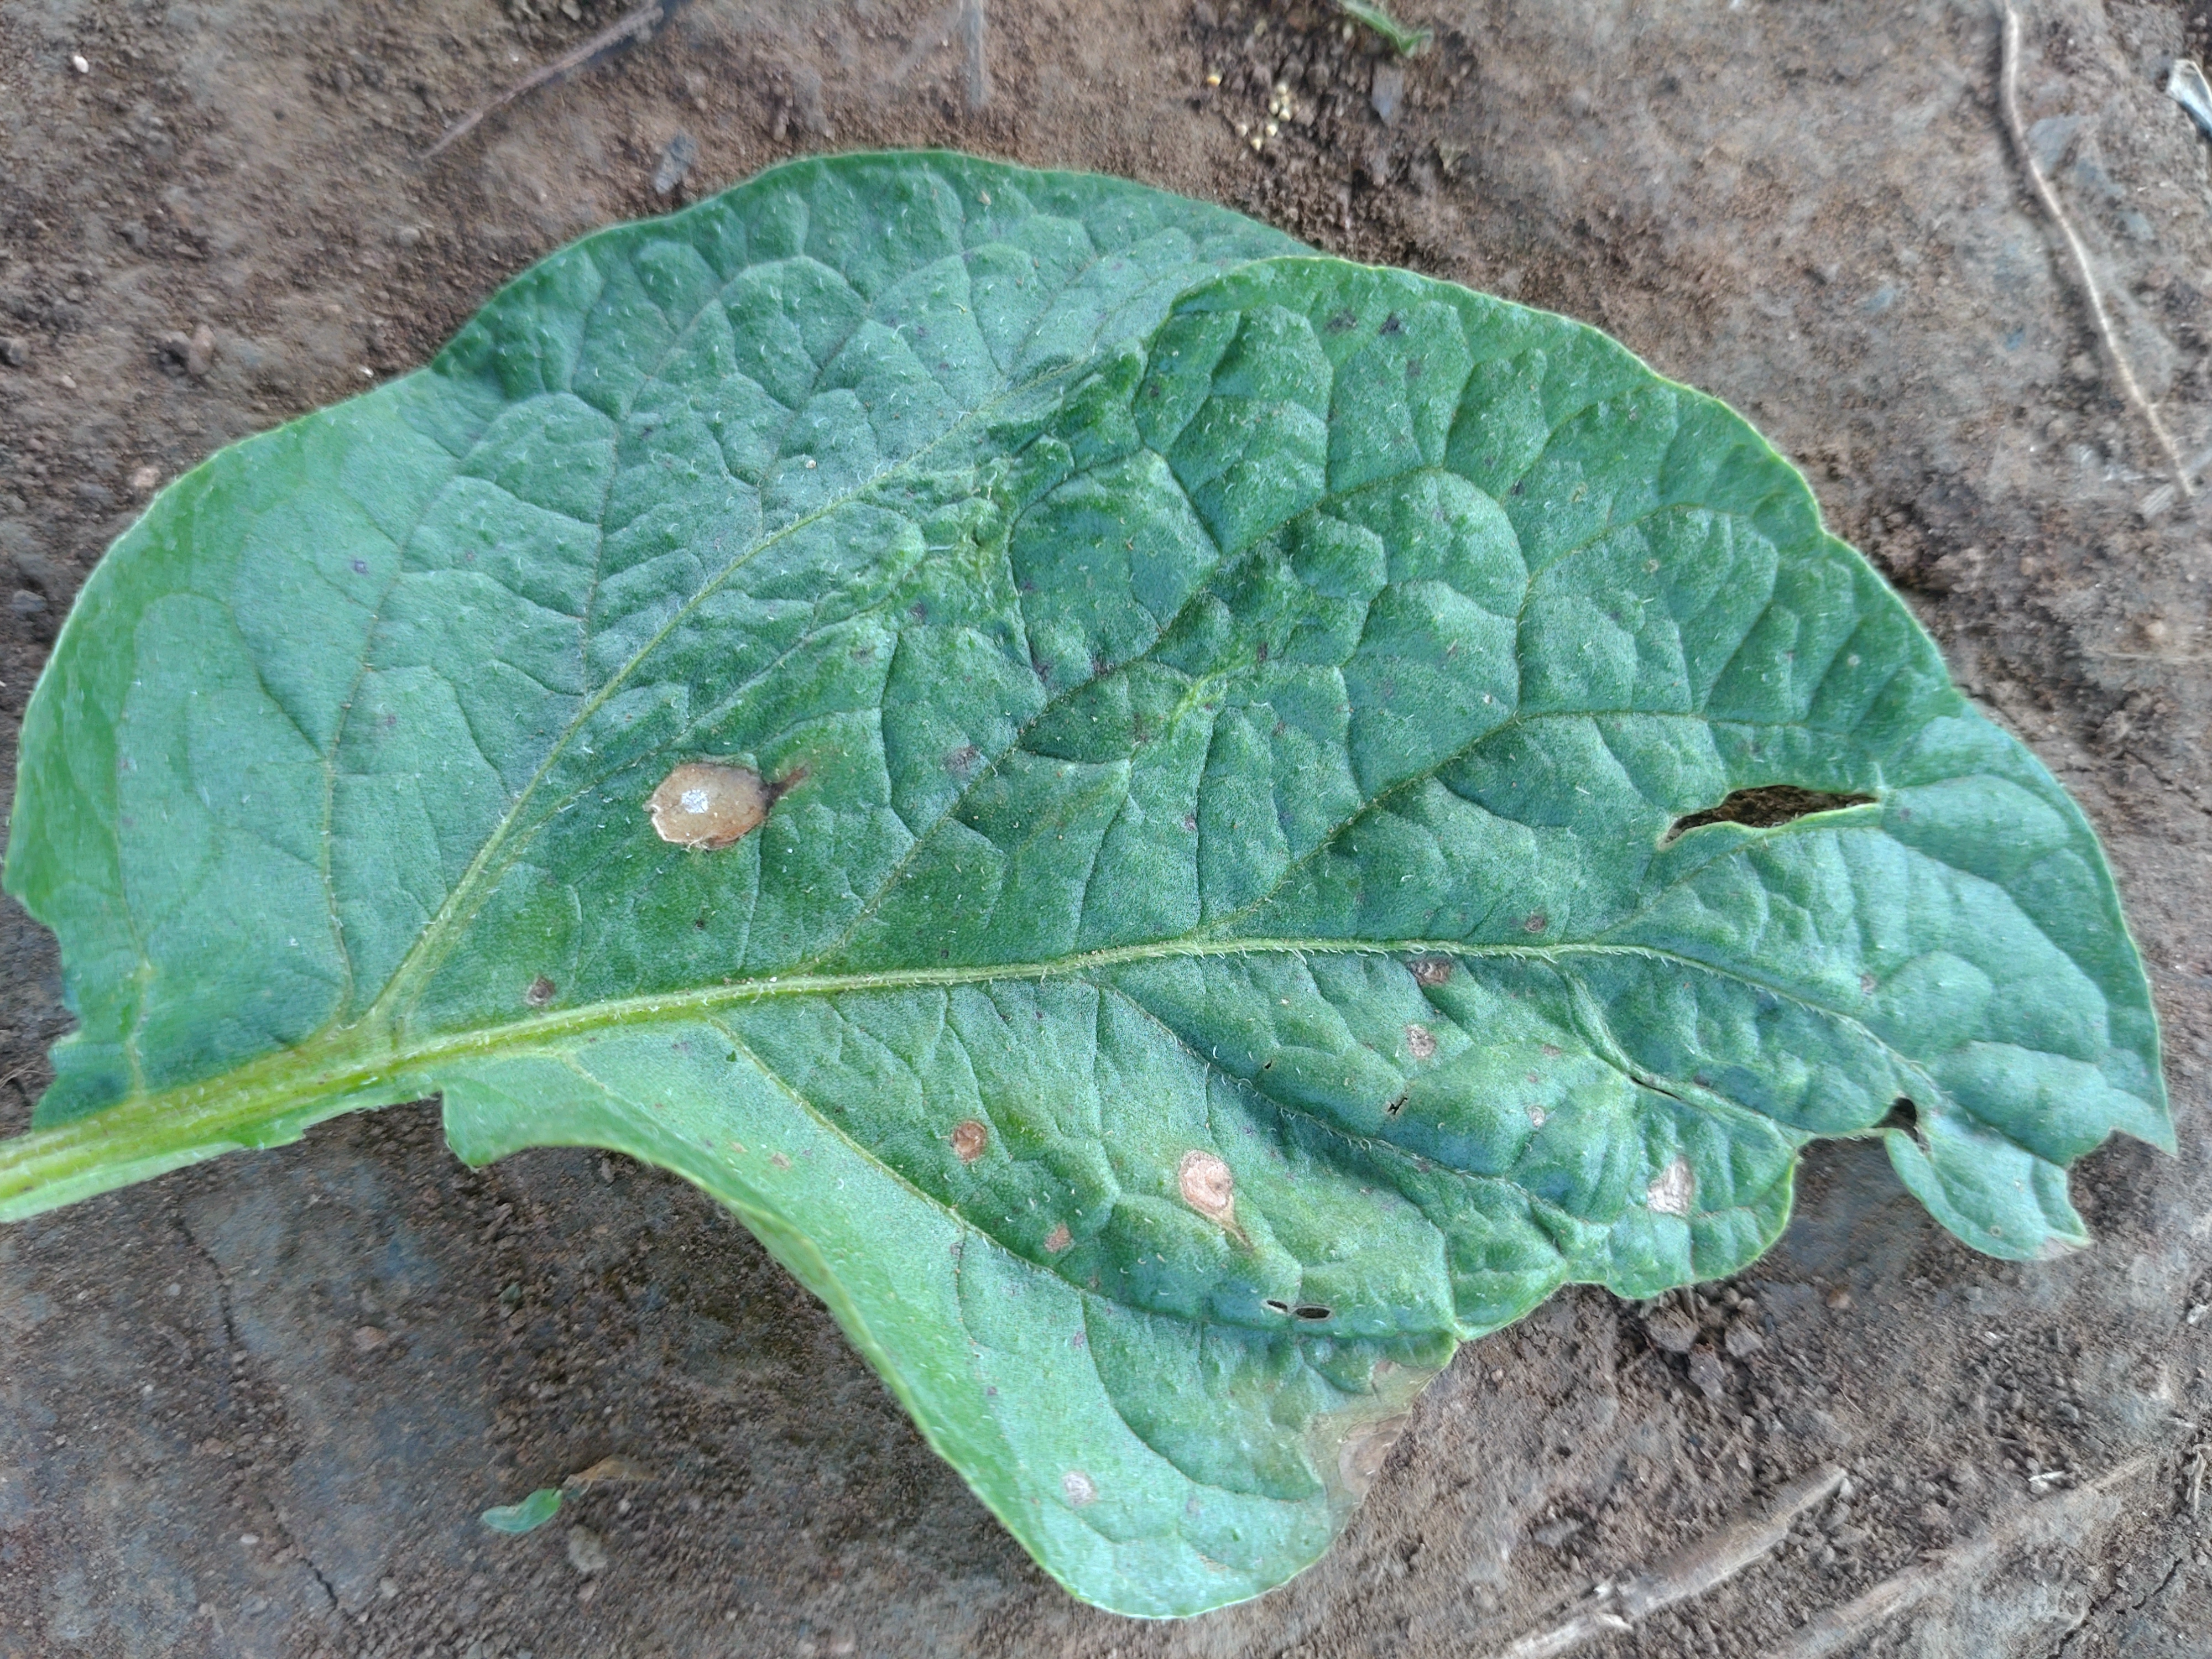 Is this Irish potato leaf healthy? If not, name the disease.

early blight
